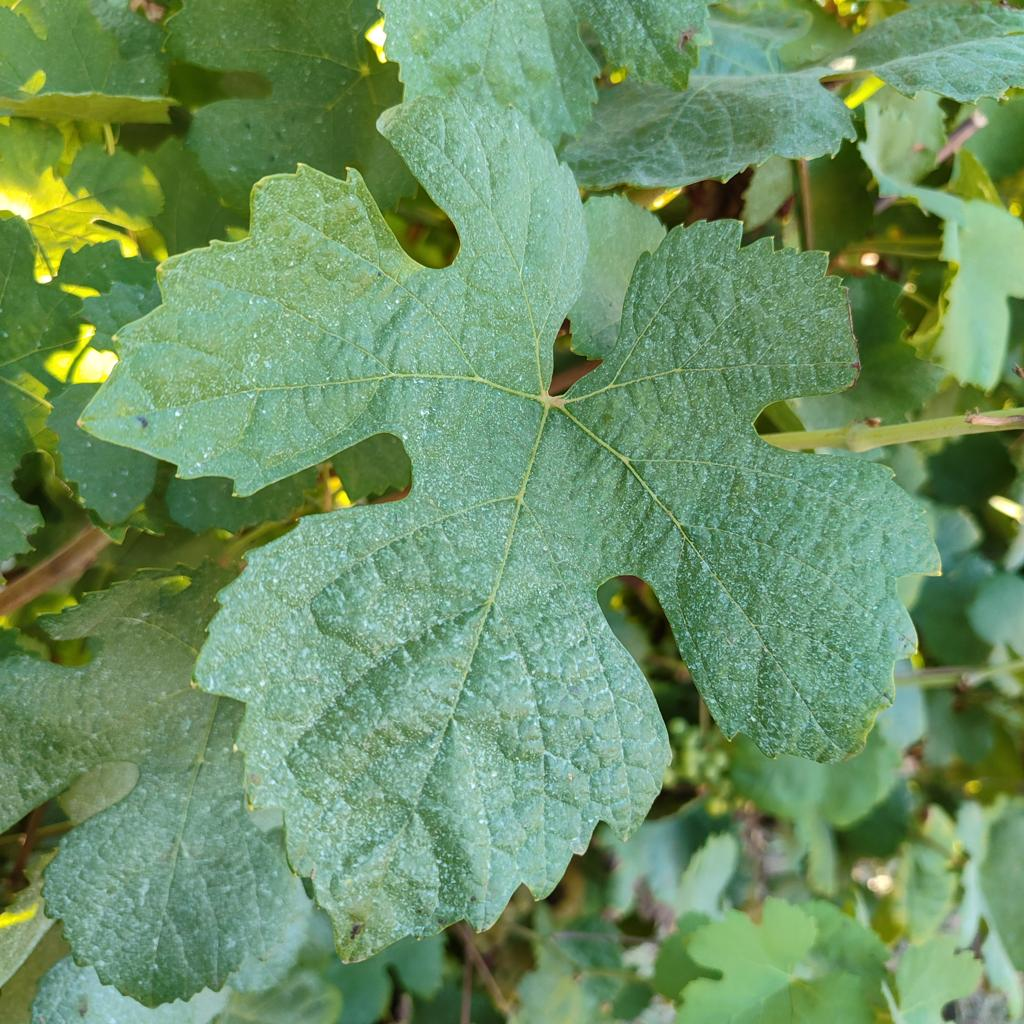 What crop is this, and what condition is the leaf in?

grapevine, healthy
